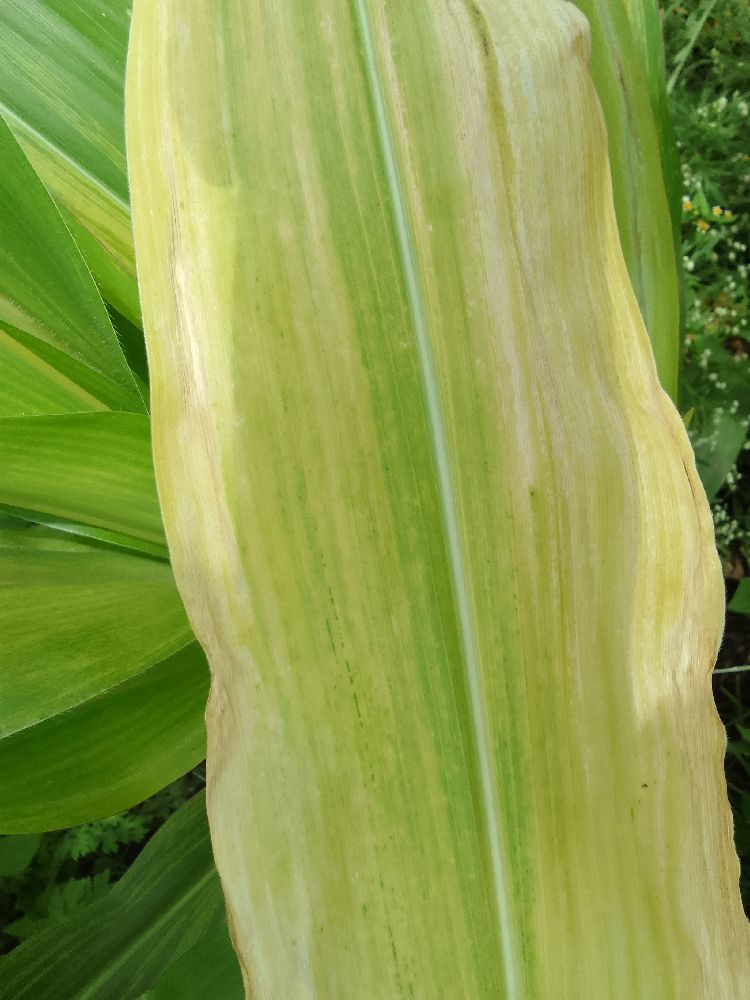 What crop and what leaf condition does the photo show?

maize, maize lethal necrosis
